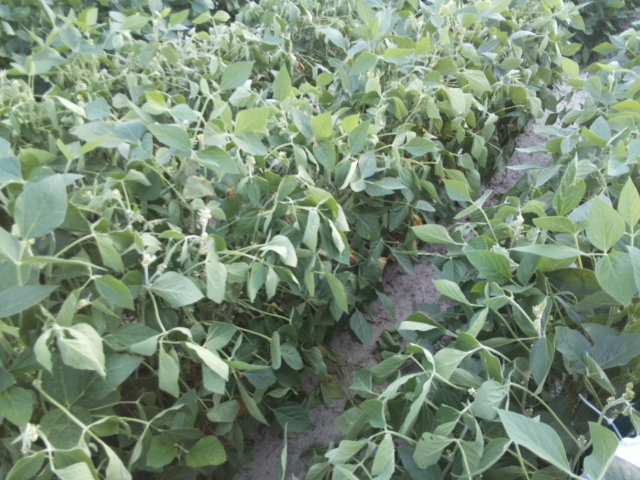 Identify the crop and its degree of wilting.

soybean, moderate turgor loss in upper canopy
